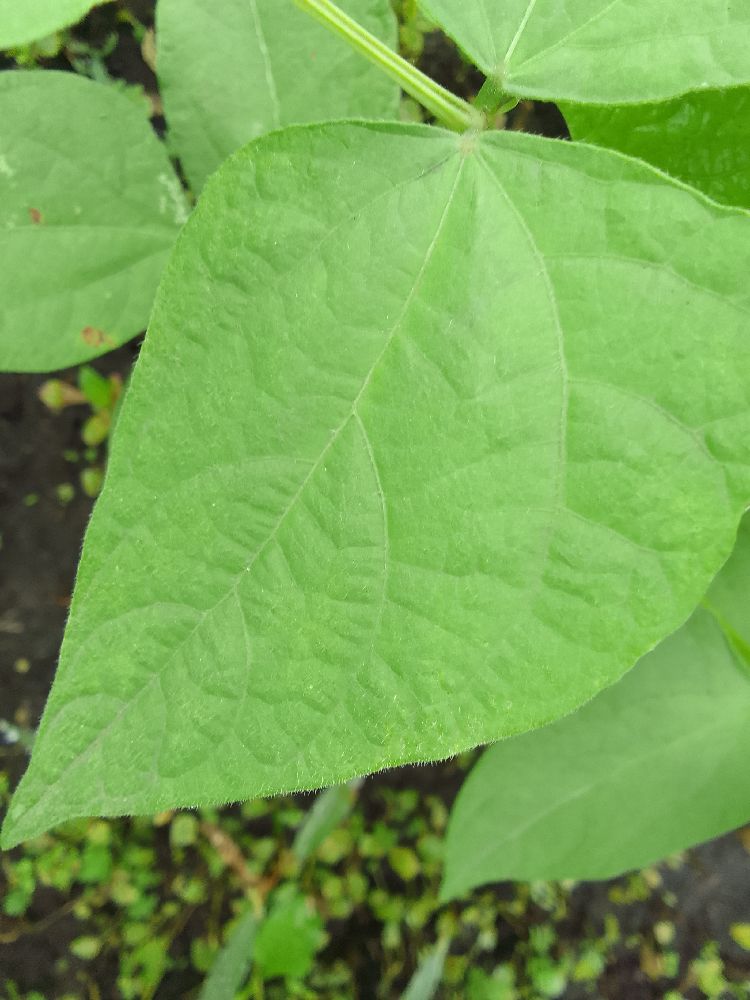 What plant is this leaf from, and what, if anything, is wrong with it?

common bean, healthy
